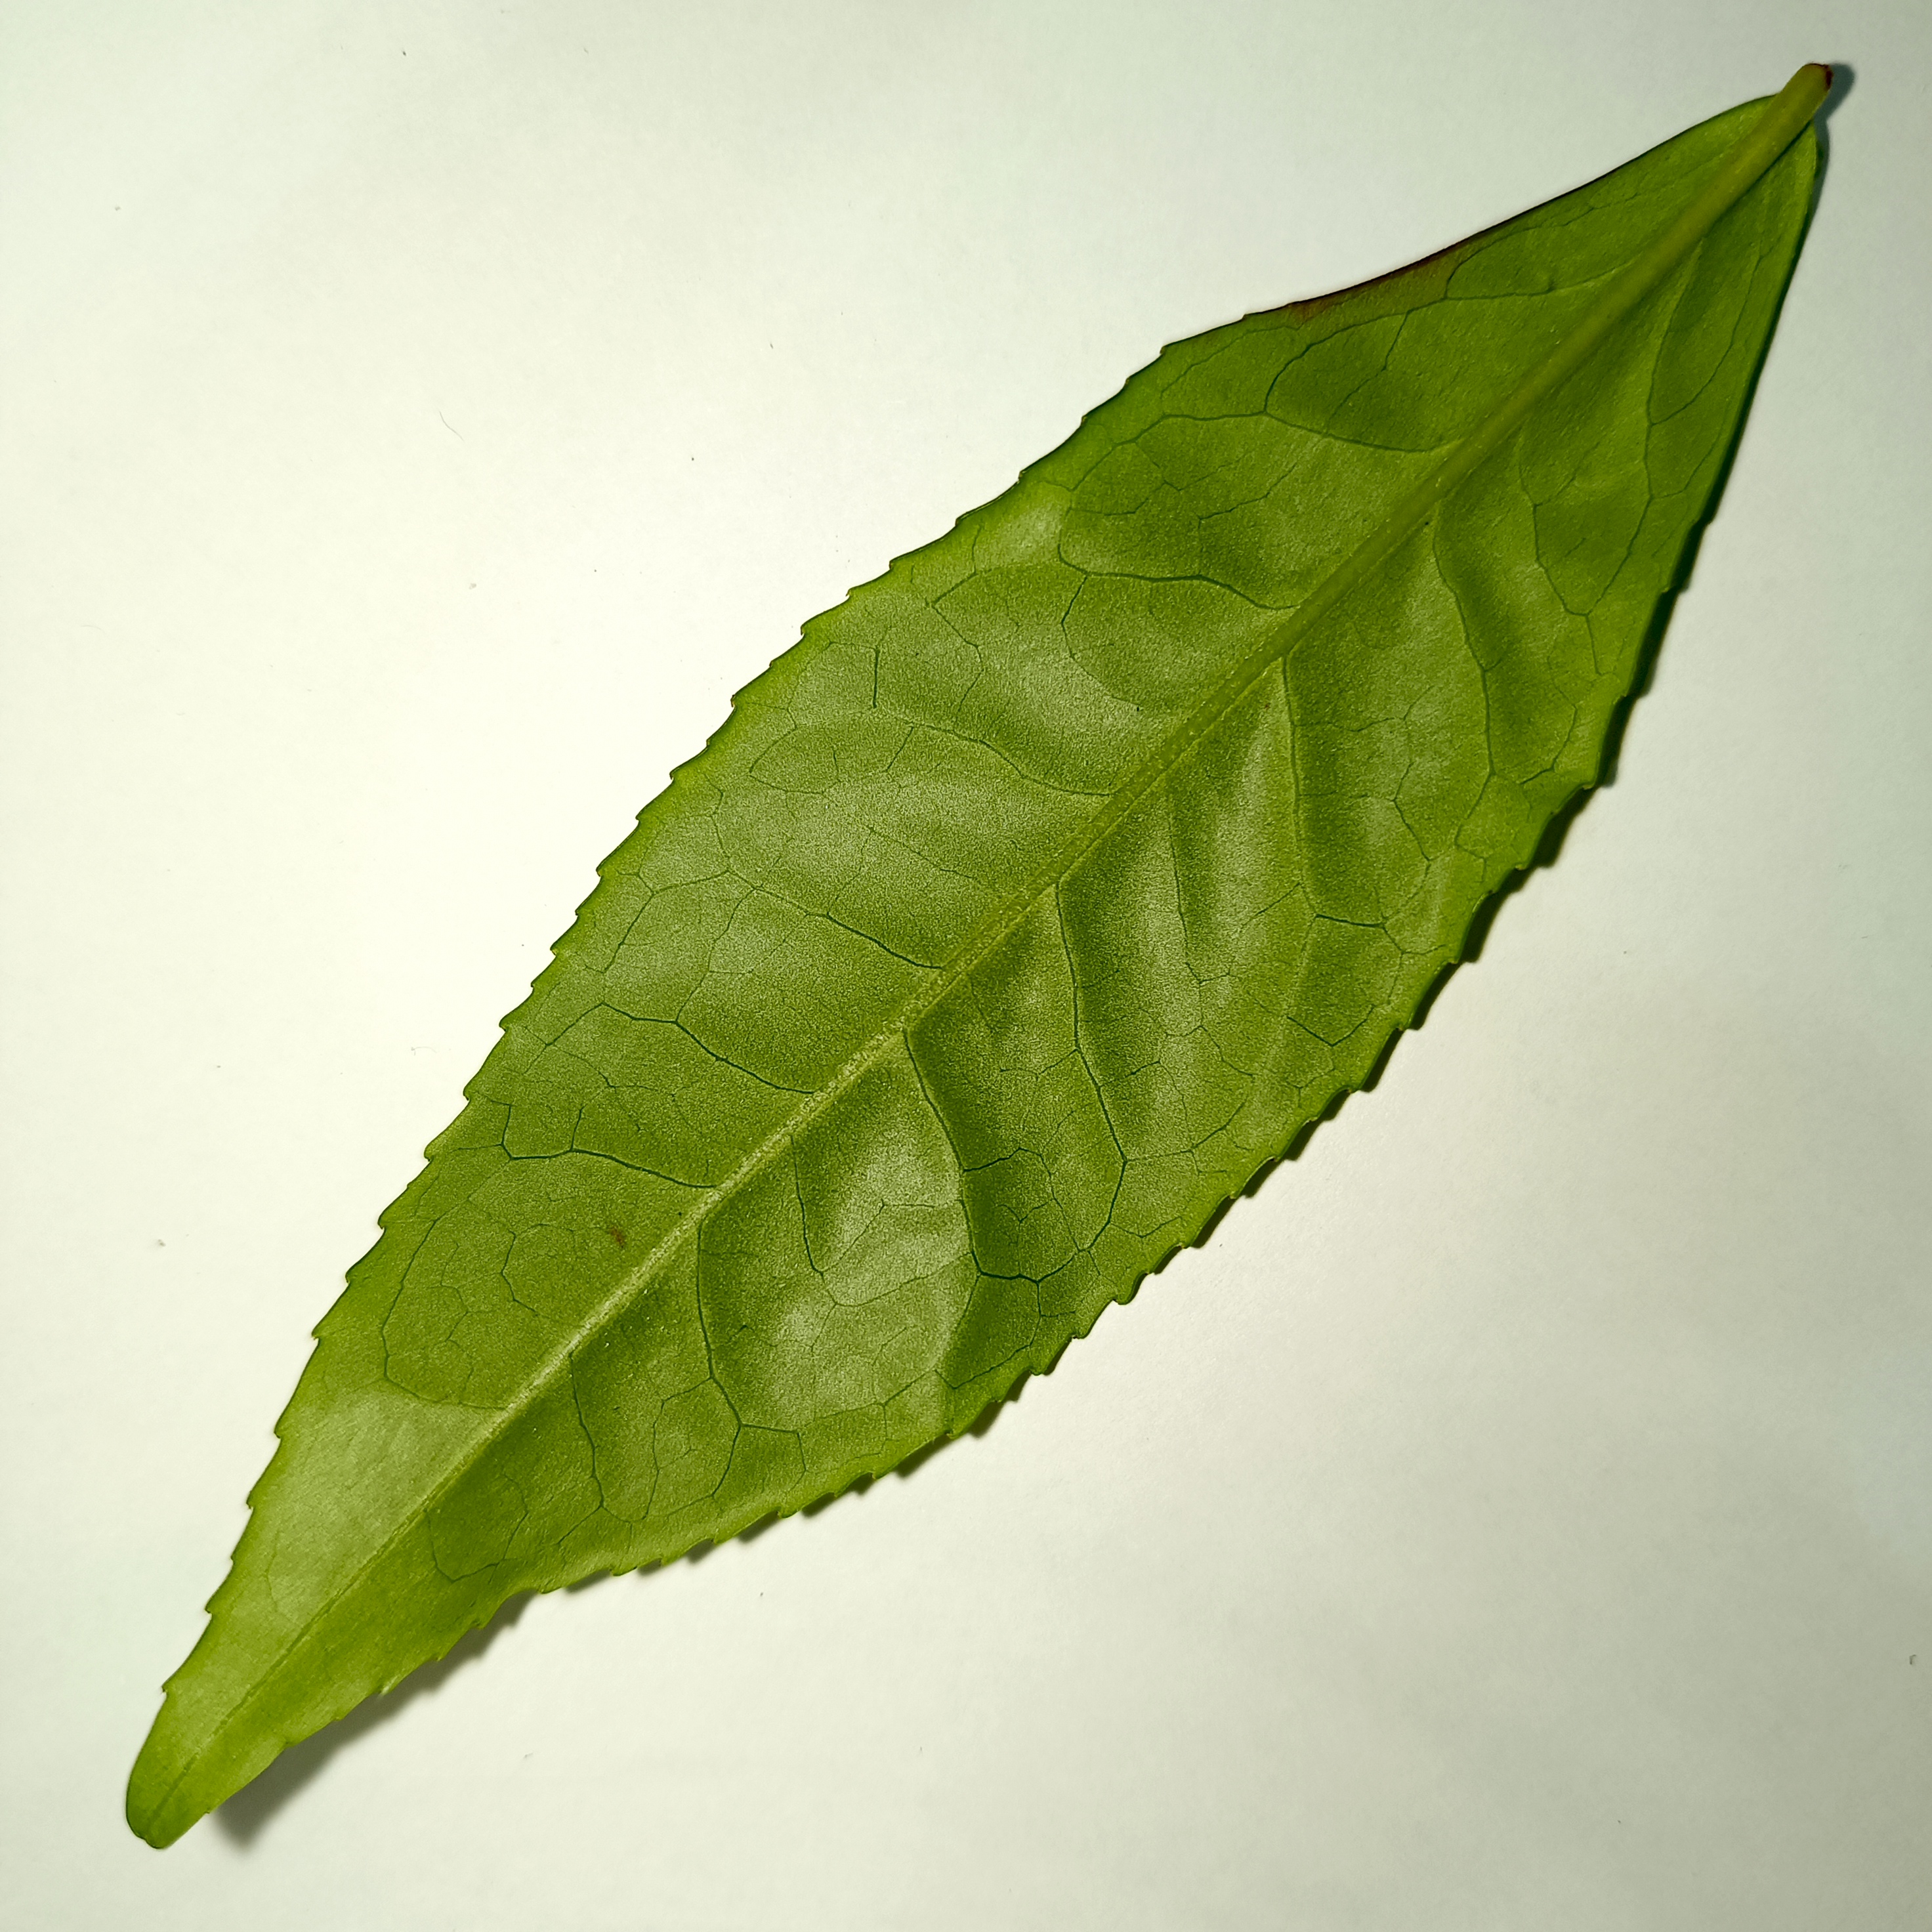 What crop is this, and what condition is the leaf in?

tea, healthy
